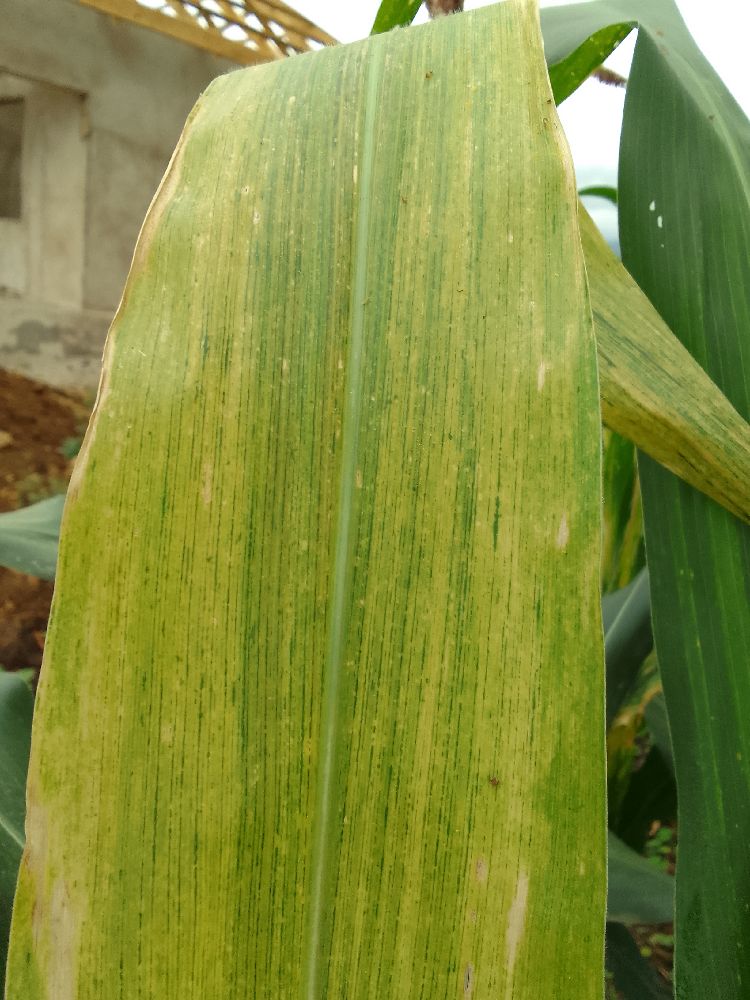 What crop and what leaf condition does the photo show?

maize, maize lethal necrosis
